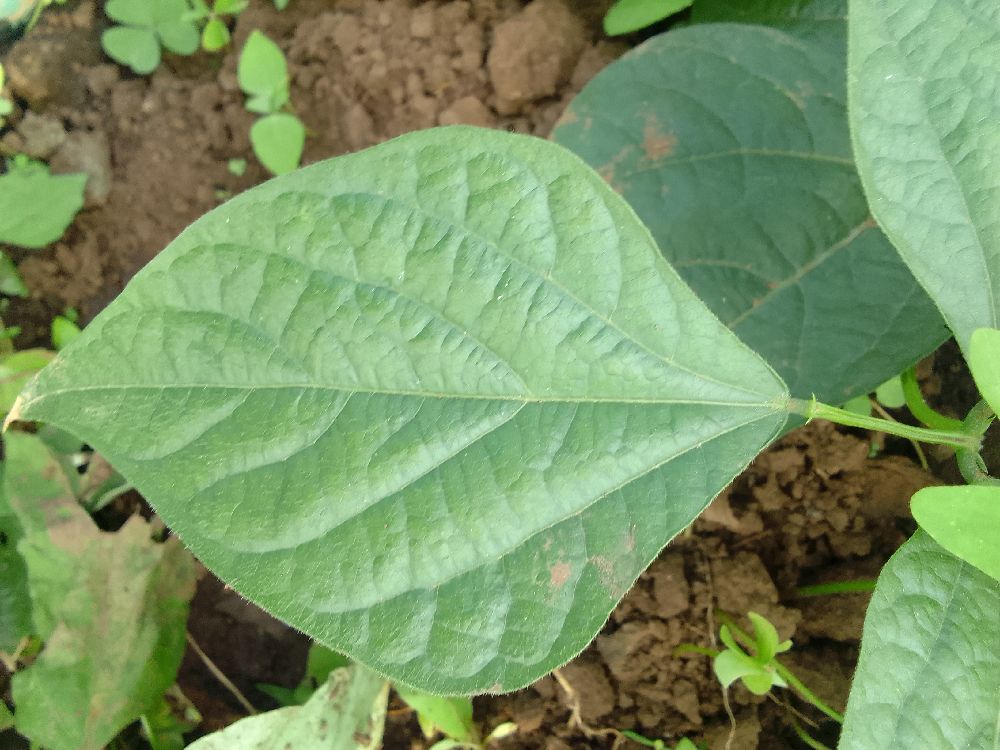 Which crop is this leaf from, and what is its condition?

common bean, healthy
